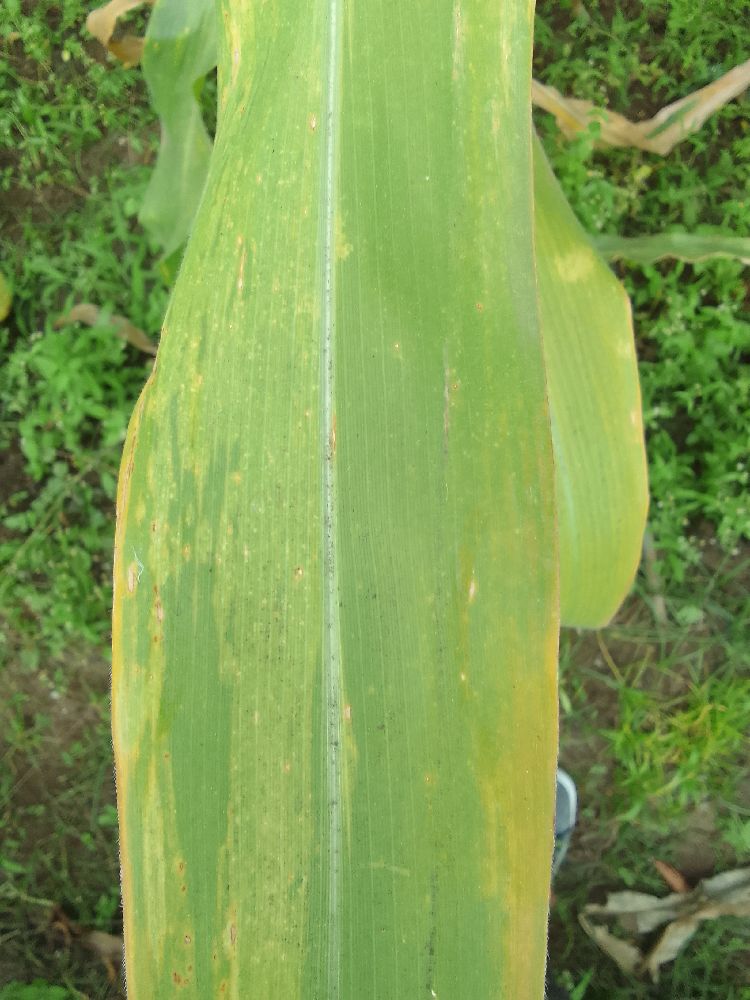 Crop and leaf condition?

maize, maize lethal necrosis
